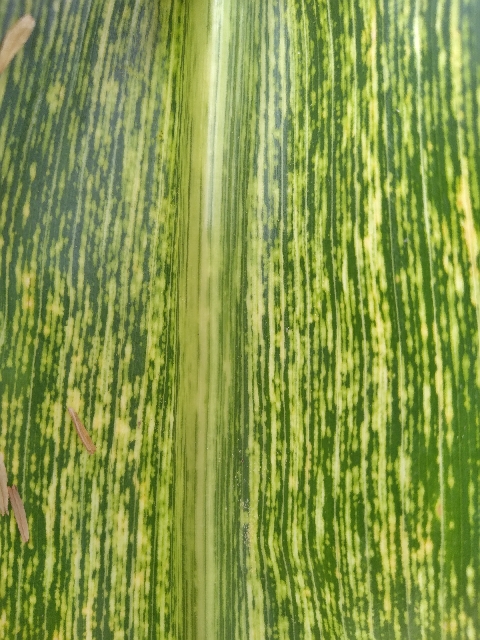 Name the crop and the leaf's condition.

maize, maize streak virus
